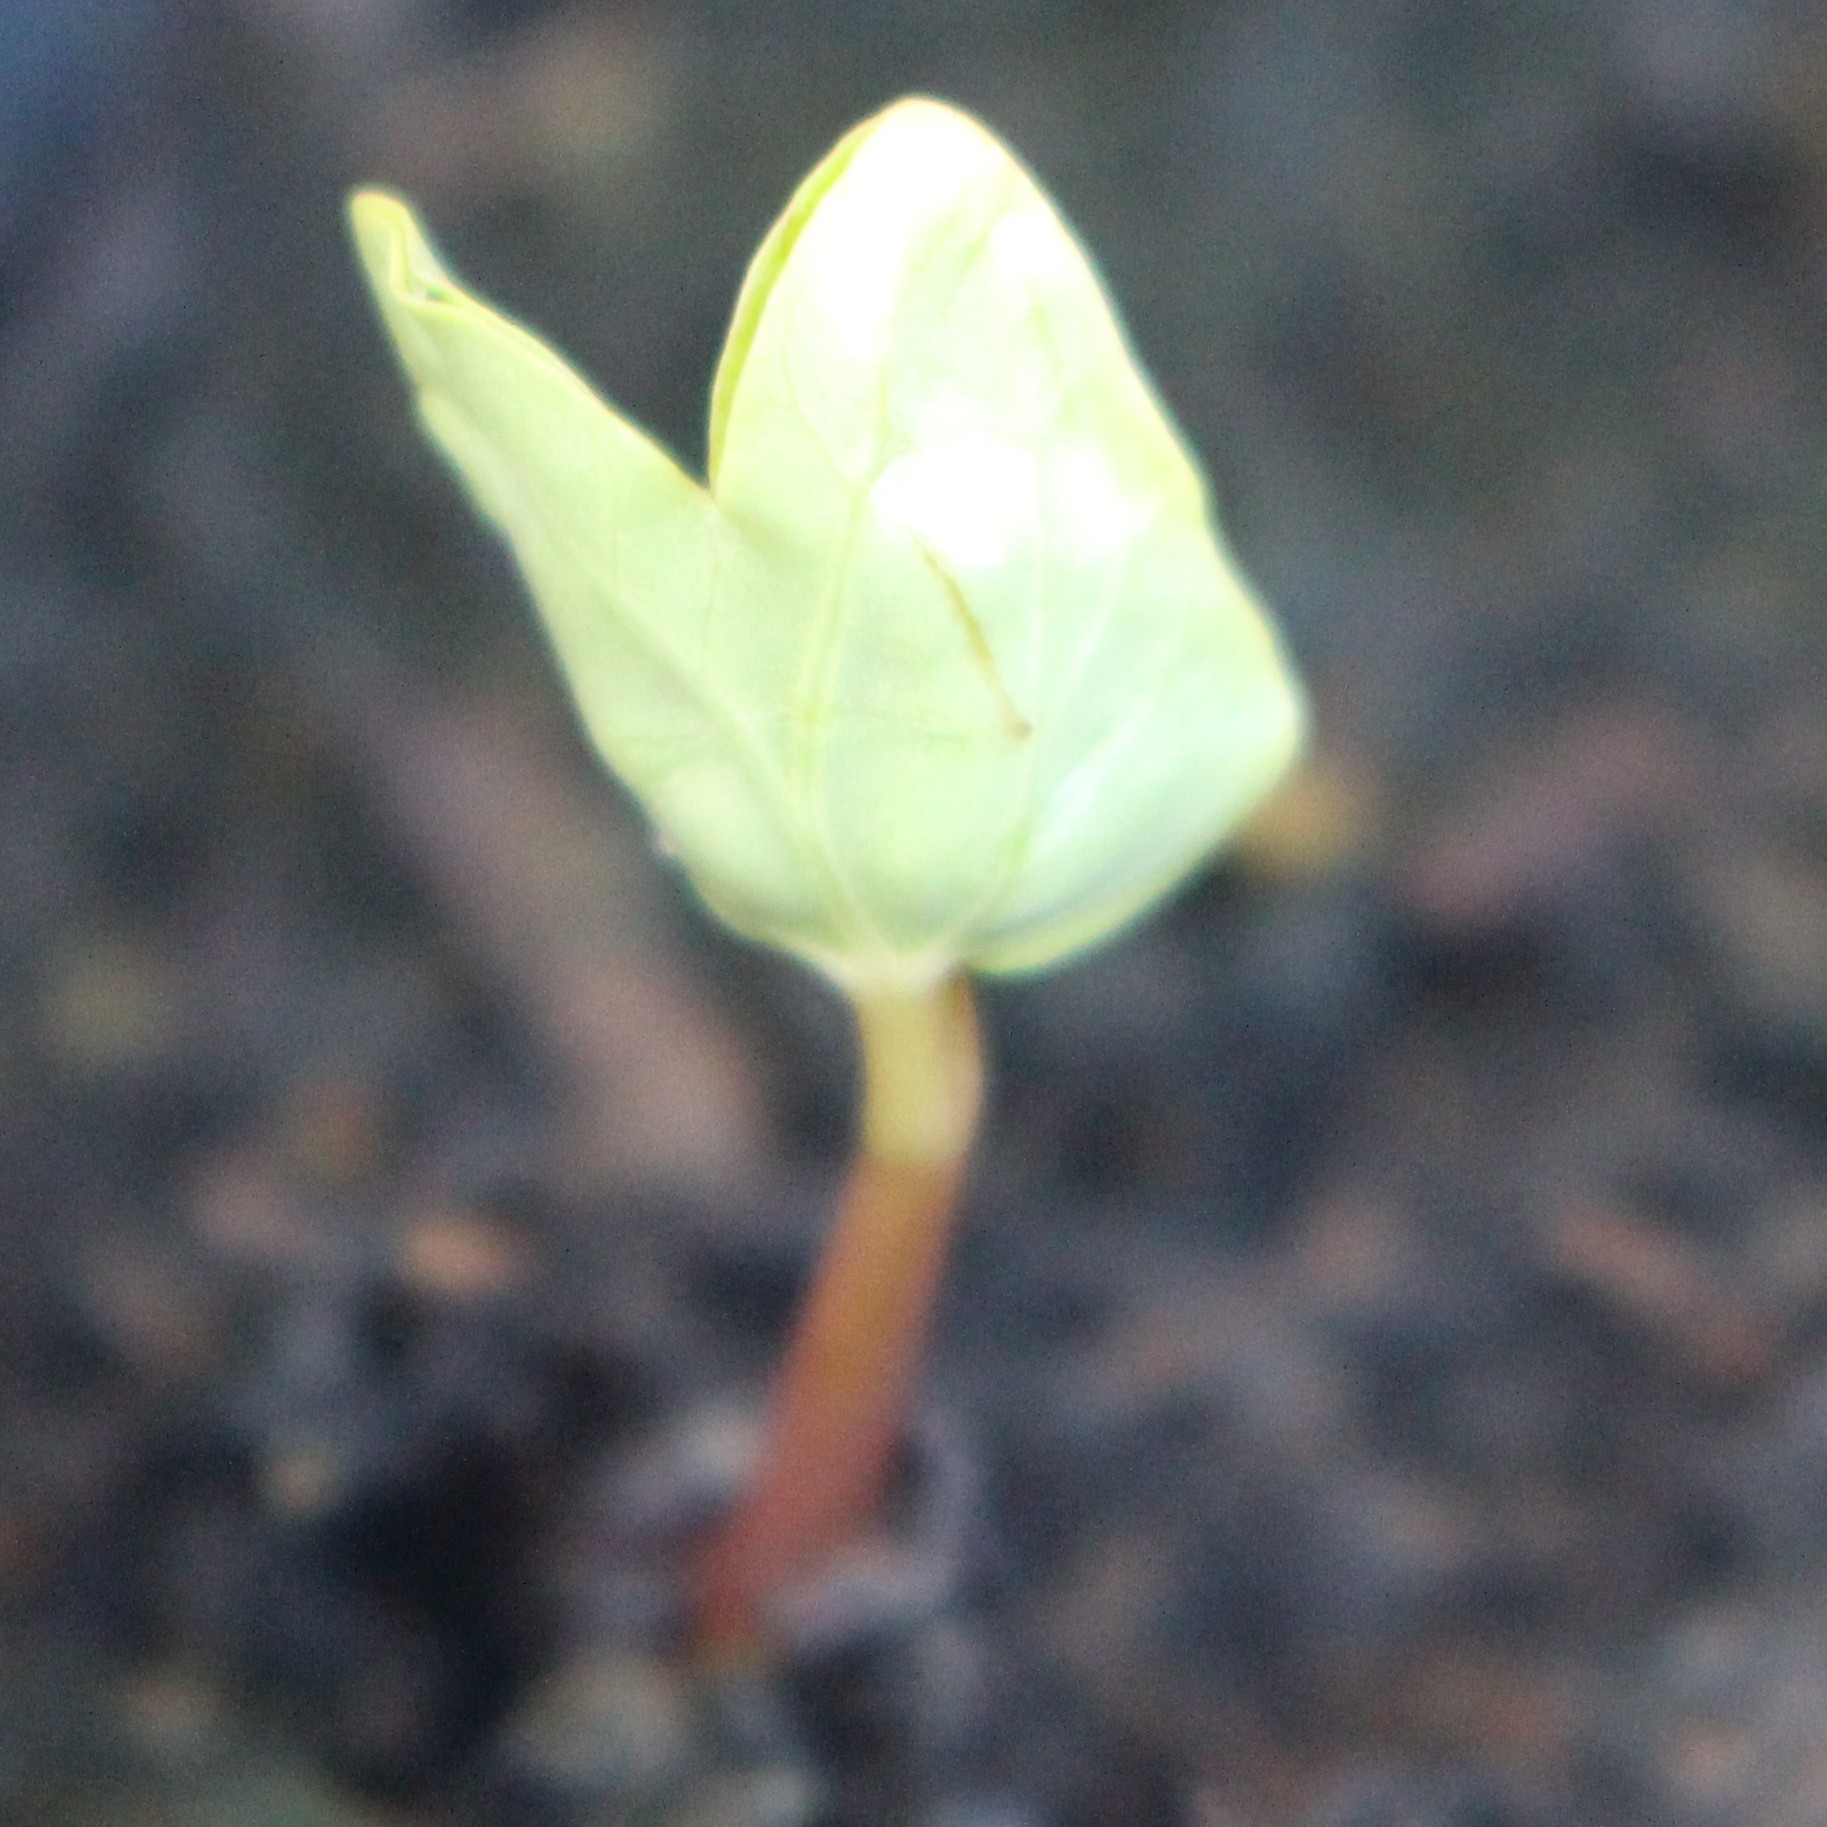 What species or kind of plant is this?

Convolvulus arvensis
